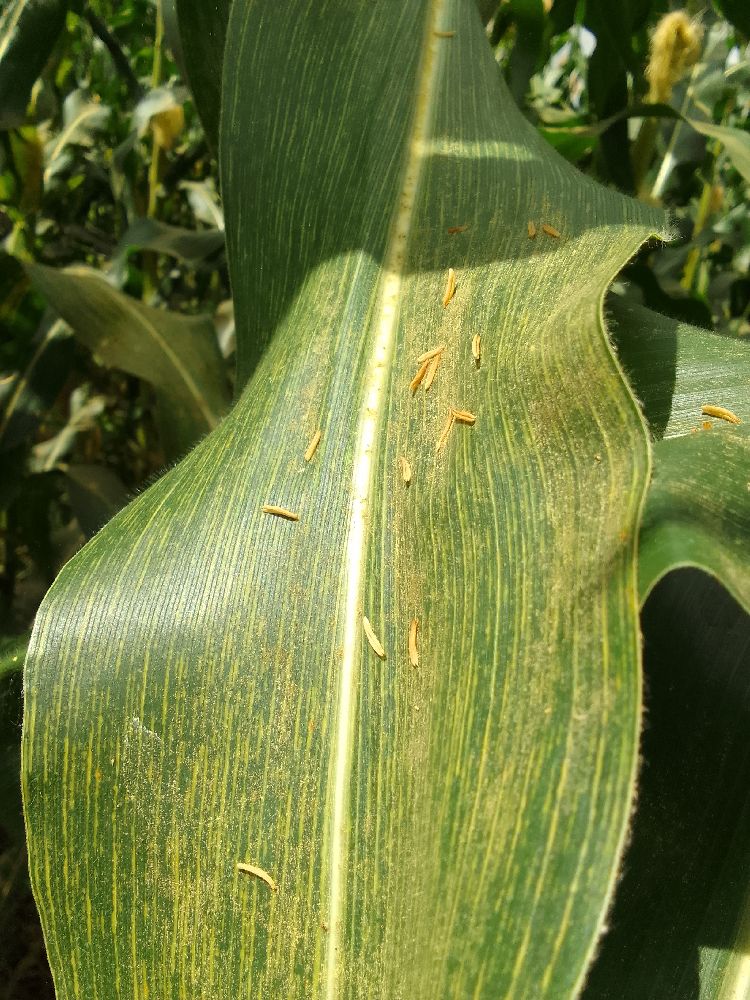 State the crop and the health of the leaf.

maize, maize streak virus
